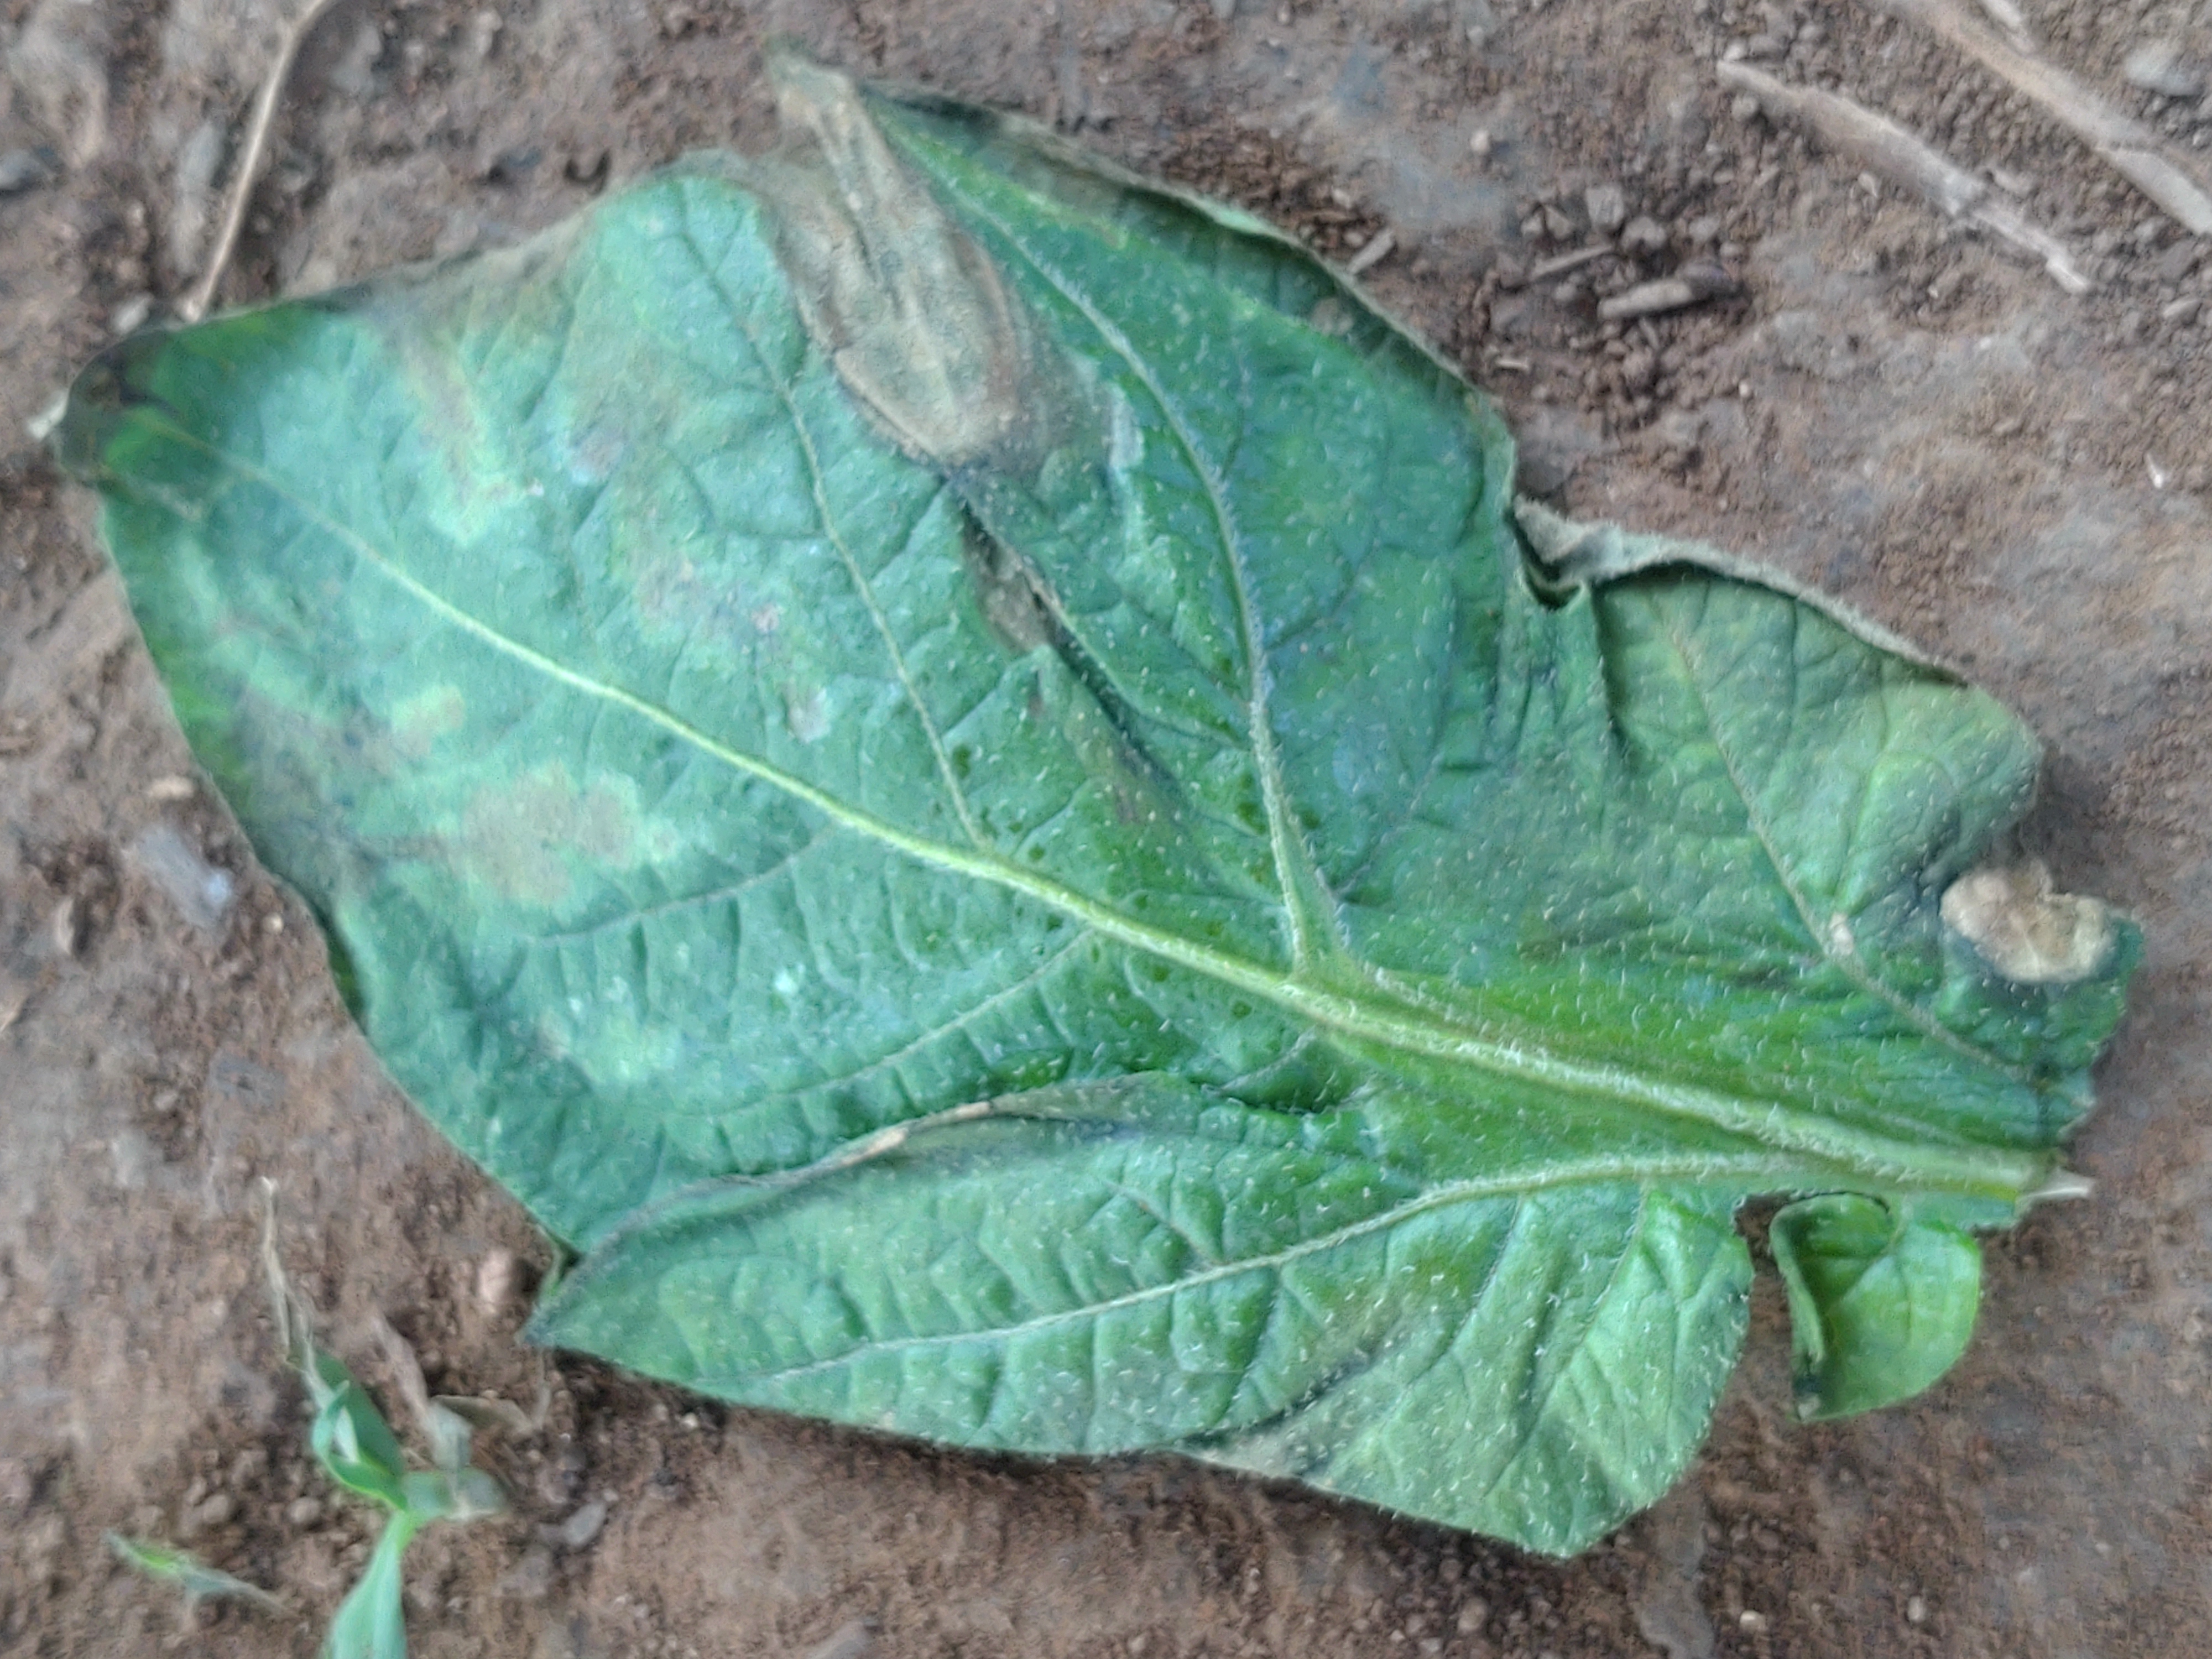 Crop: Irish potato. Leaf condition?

early blight
